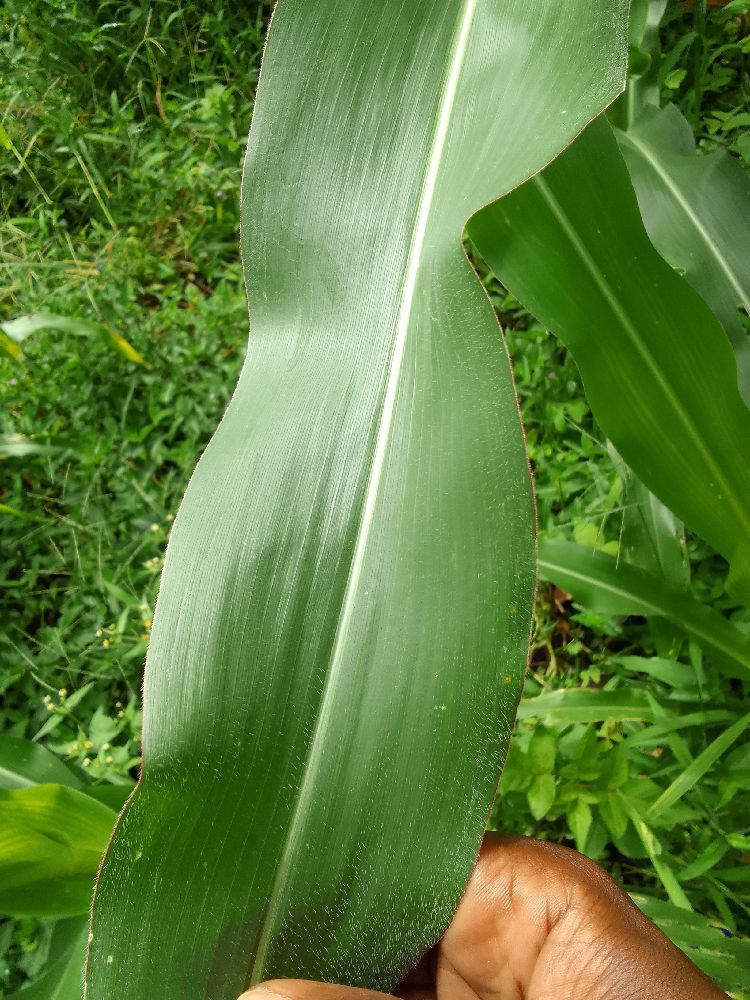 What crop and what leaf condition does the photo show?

maize, healthy
